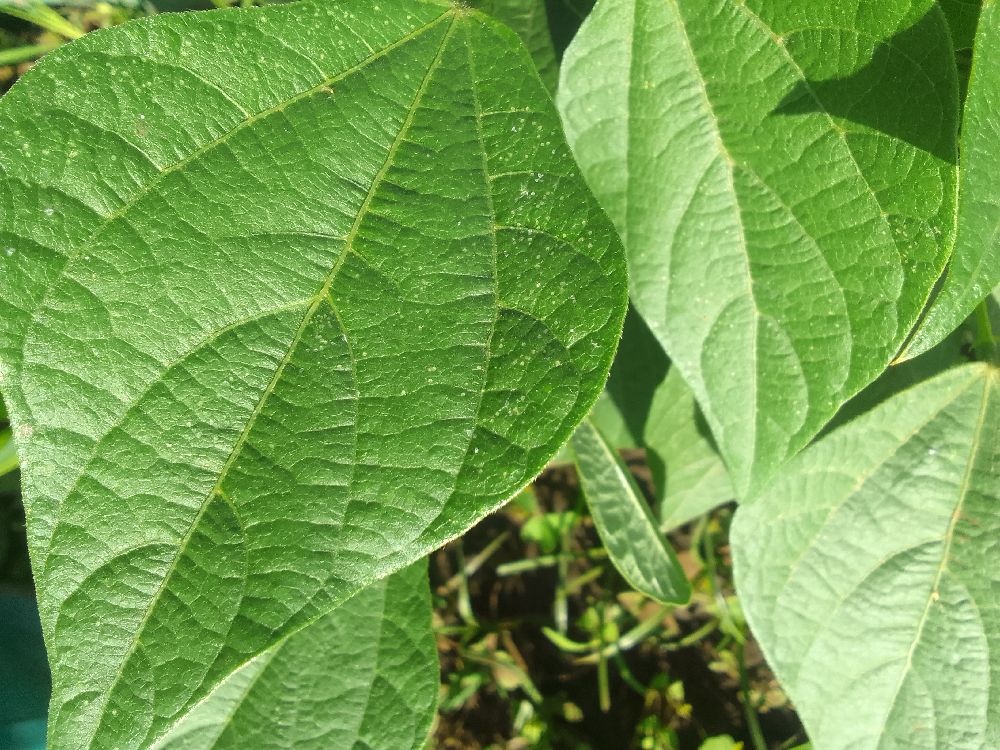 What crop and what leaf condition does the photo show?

common bean, healthy
